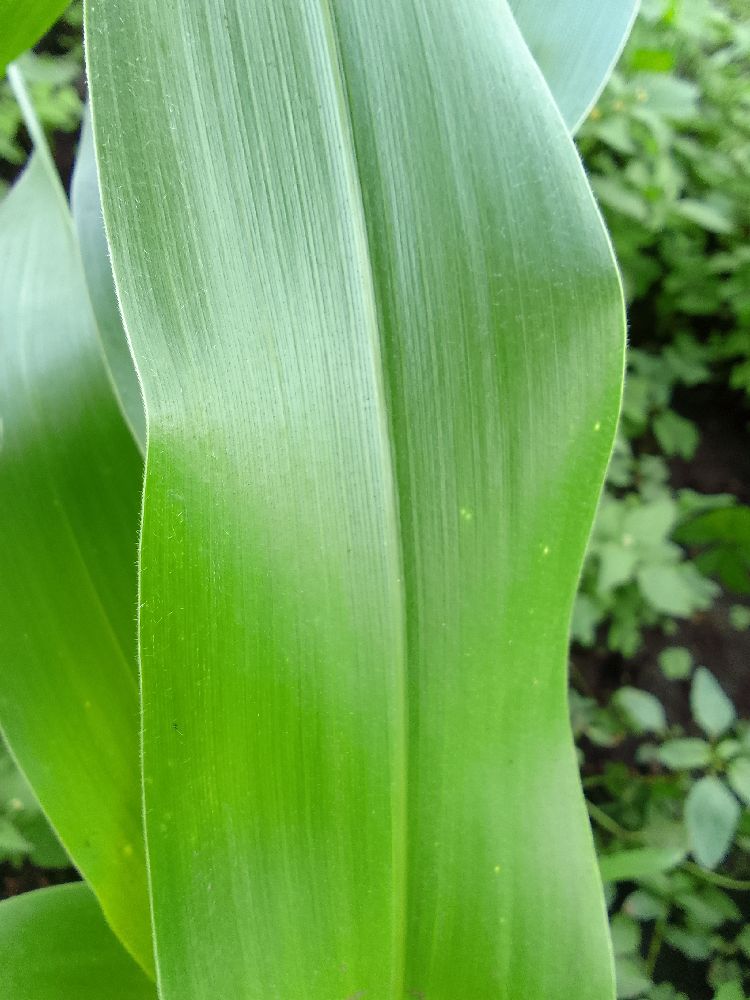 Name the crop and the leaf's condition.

maize, healthy
